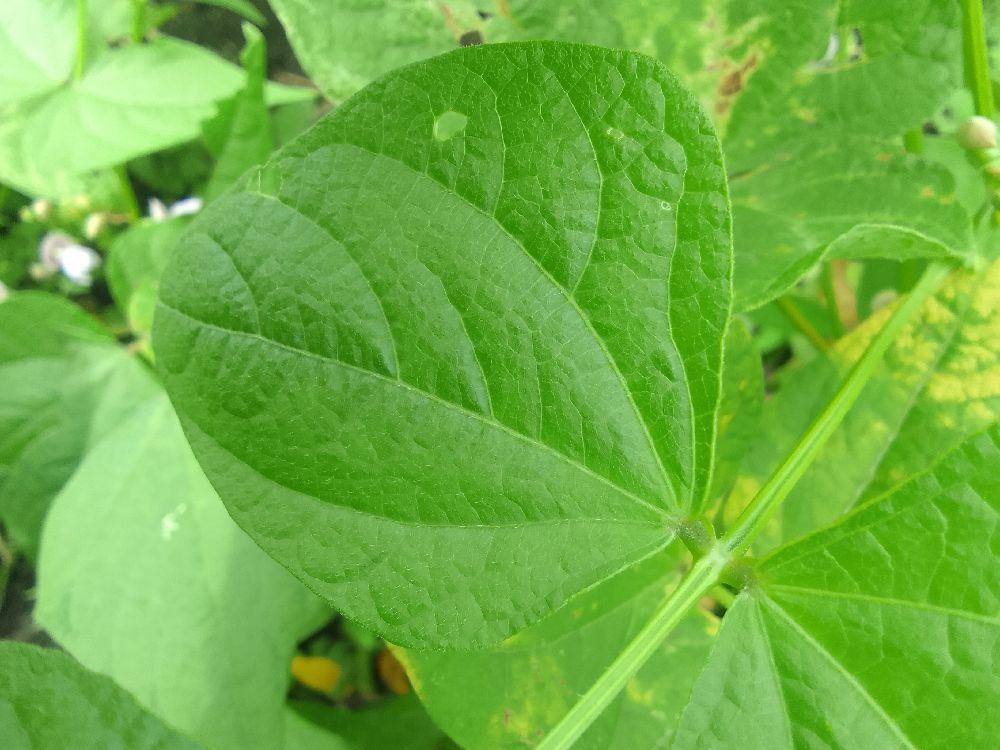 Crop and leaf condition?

common bean, healthy
